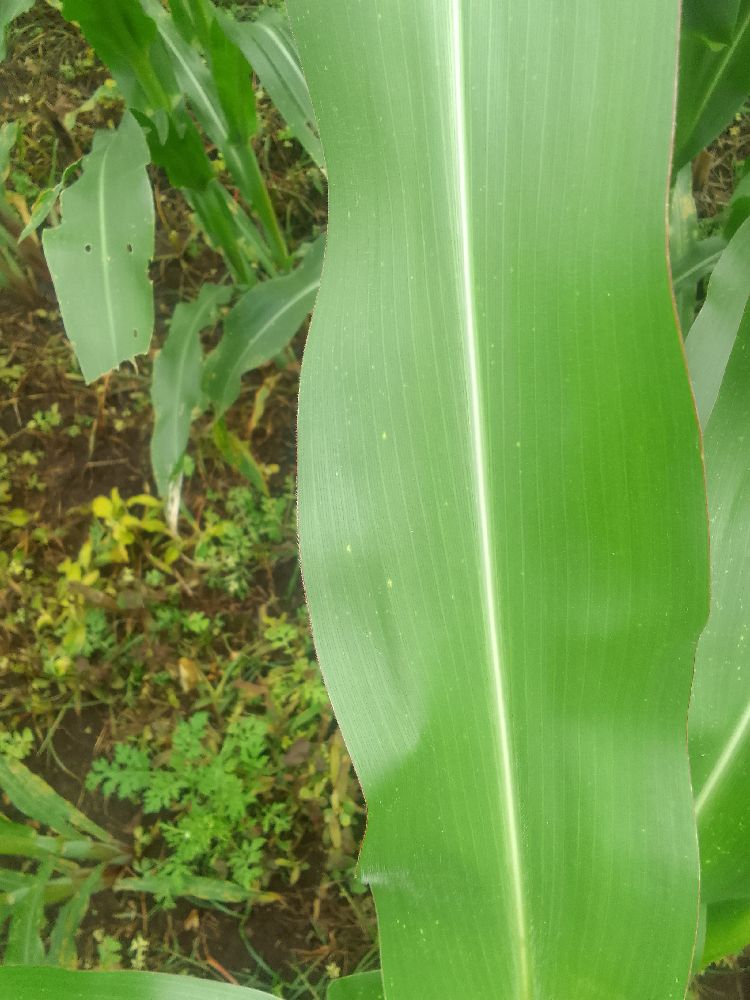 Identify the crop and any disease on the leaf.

maize, healthy
